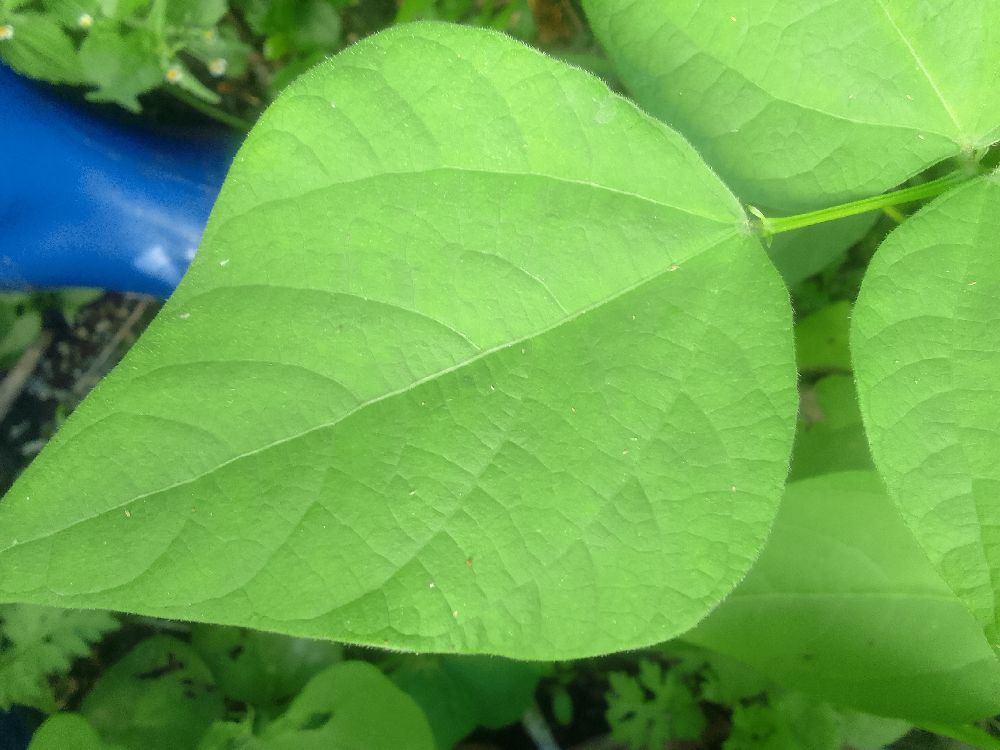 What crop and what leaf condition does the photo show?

common bean, healthy
